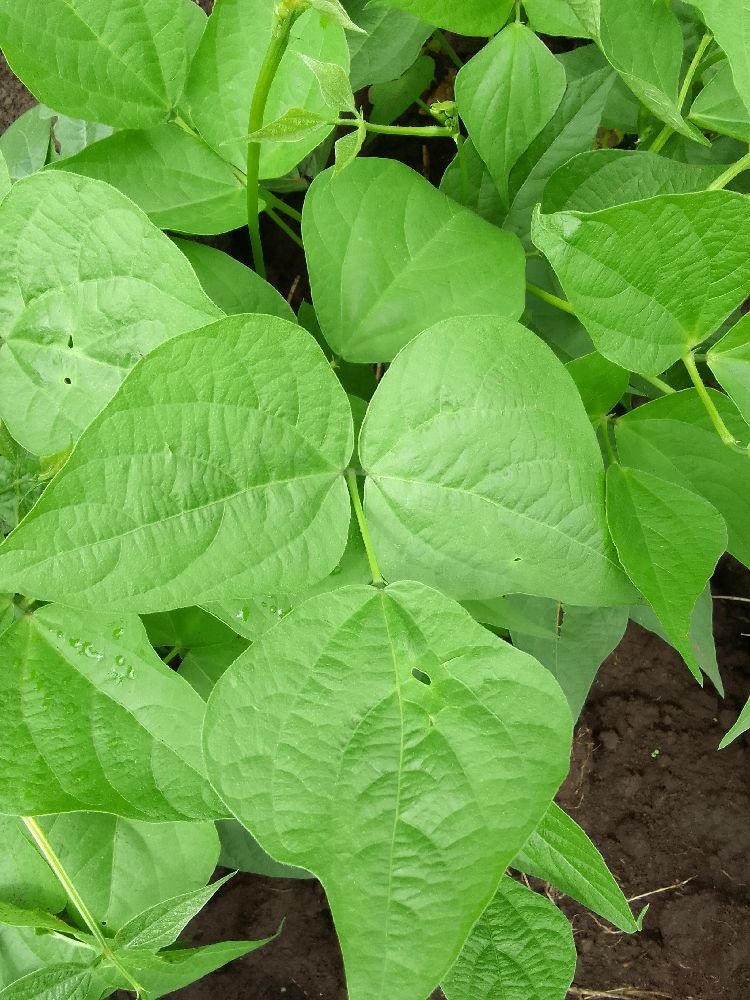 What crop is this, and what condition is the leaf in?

common bean, healthy
